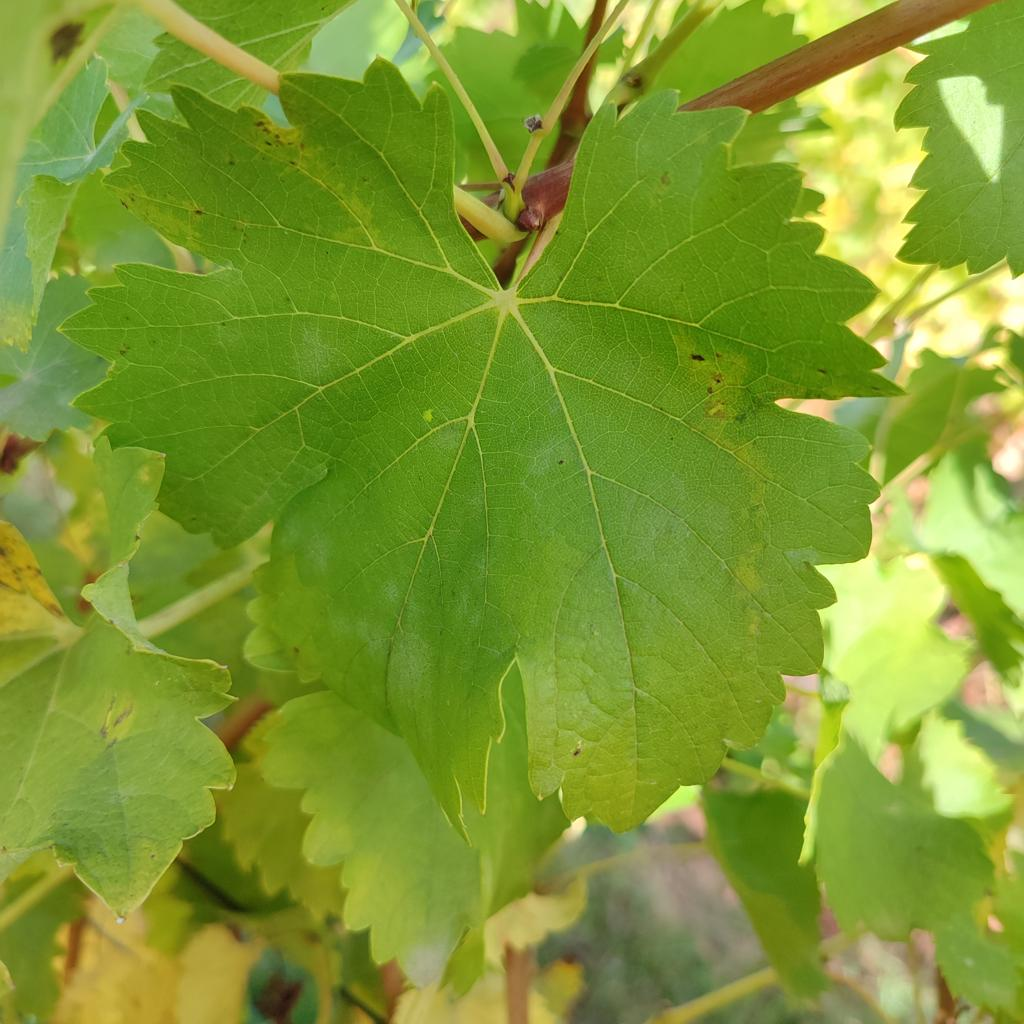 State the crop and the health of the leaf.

grapevine, powdery mildew
